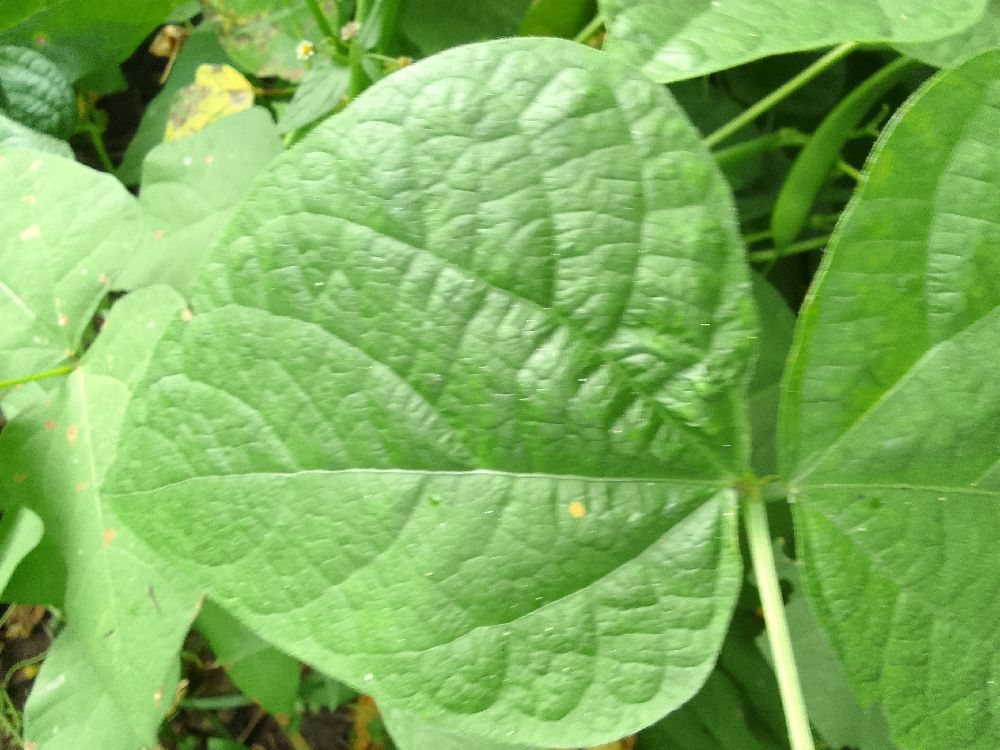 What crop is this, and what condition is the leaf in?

common bean, healthy
